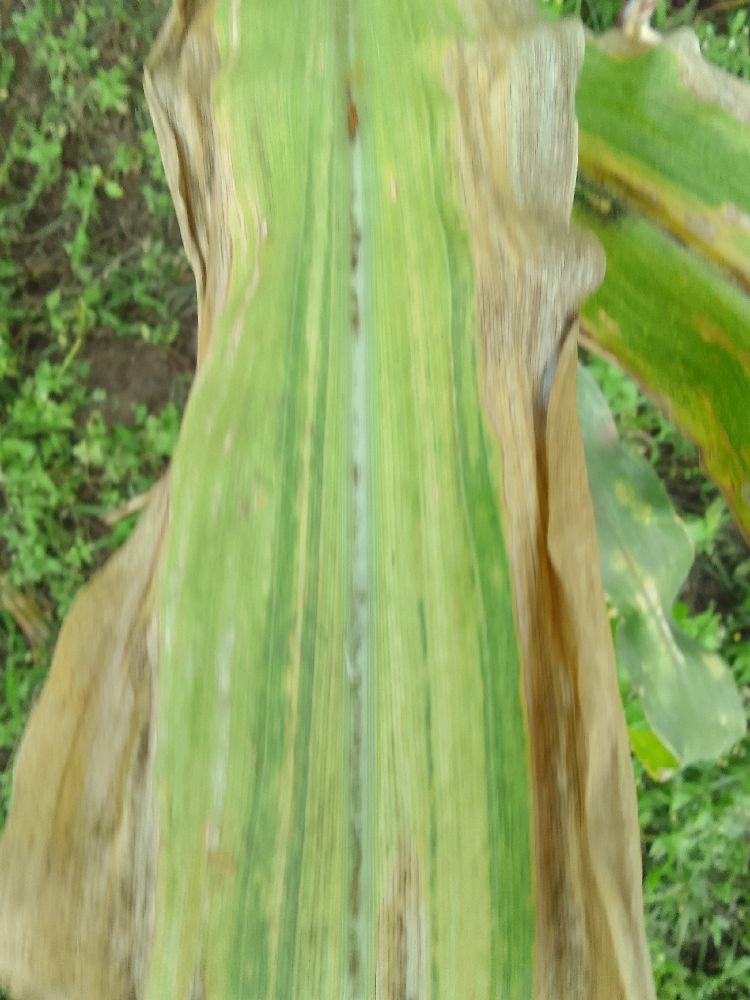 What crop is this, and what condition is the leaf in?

maize, maize lethal necrosis
